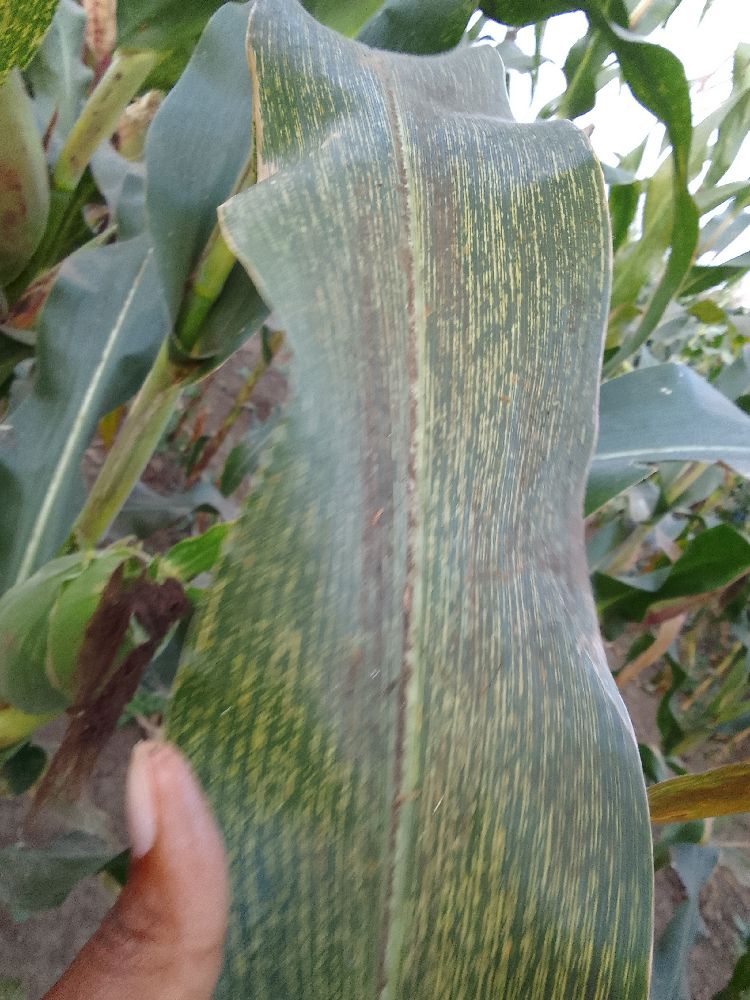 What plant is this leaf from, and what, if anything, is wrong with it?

maize, maize streak virus
